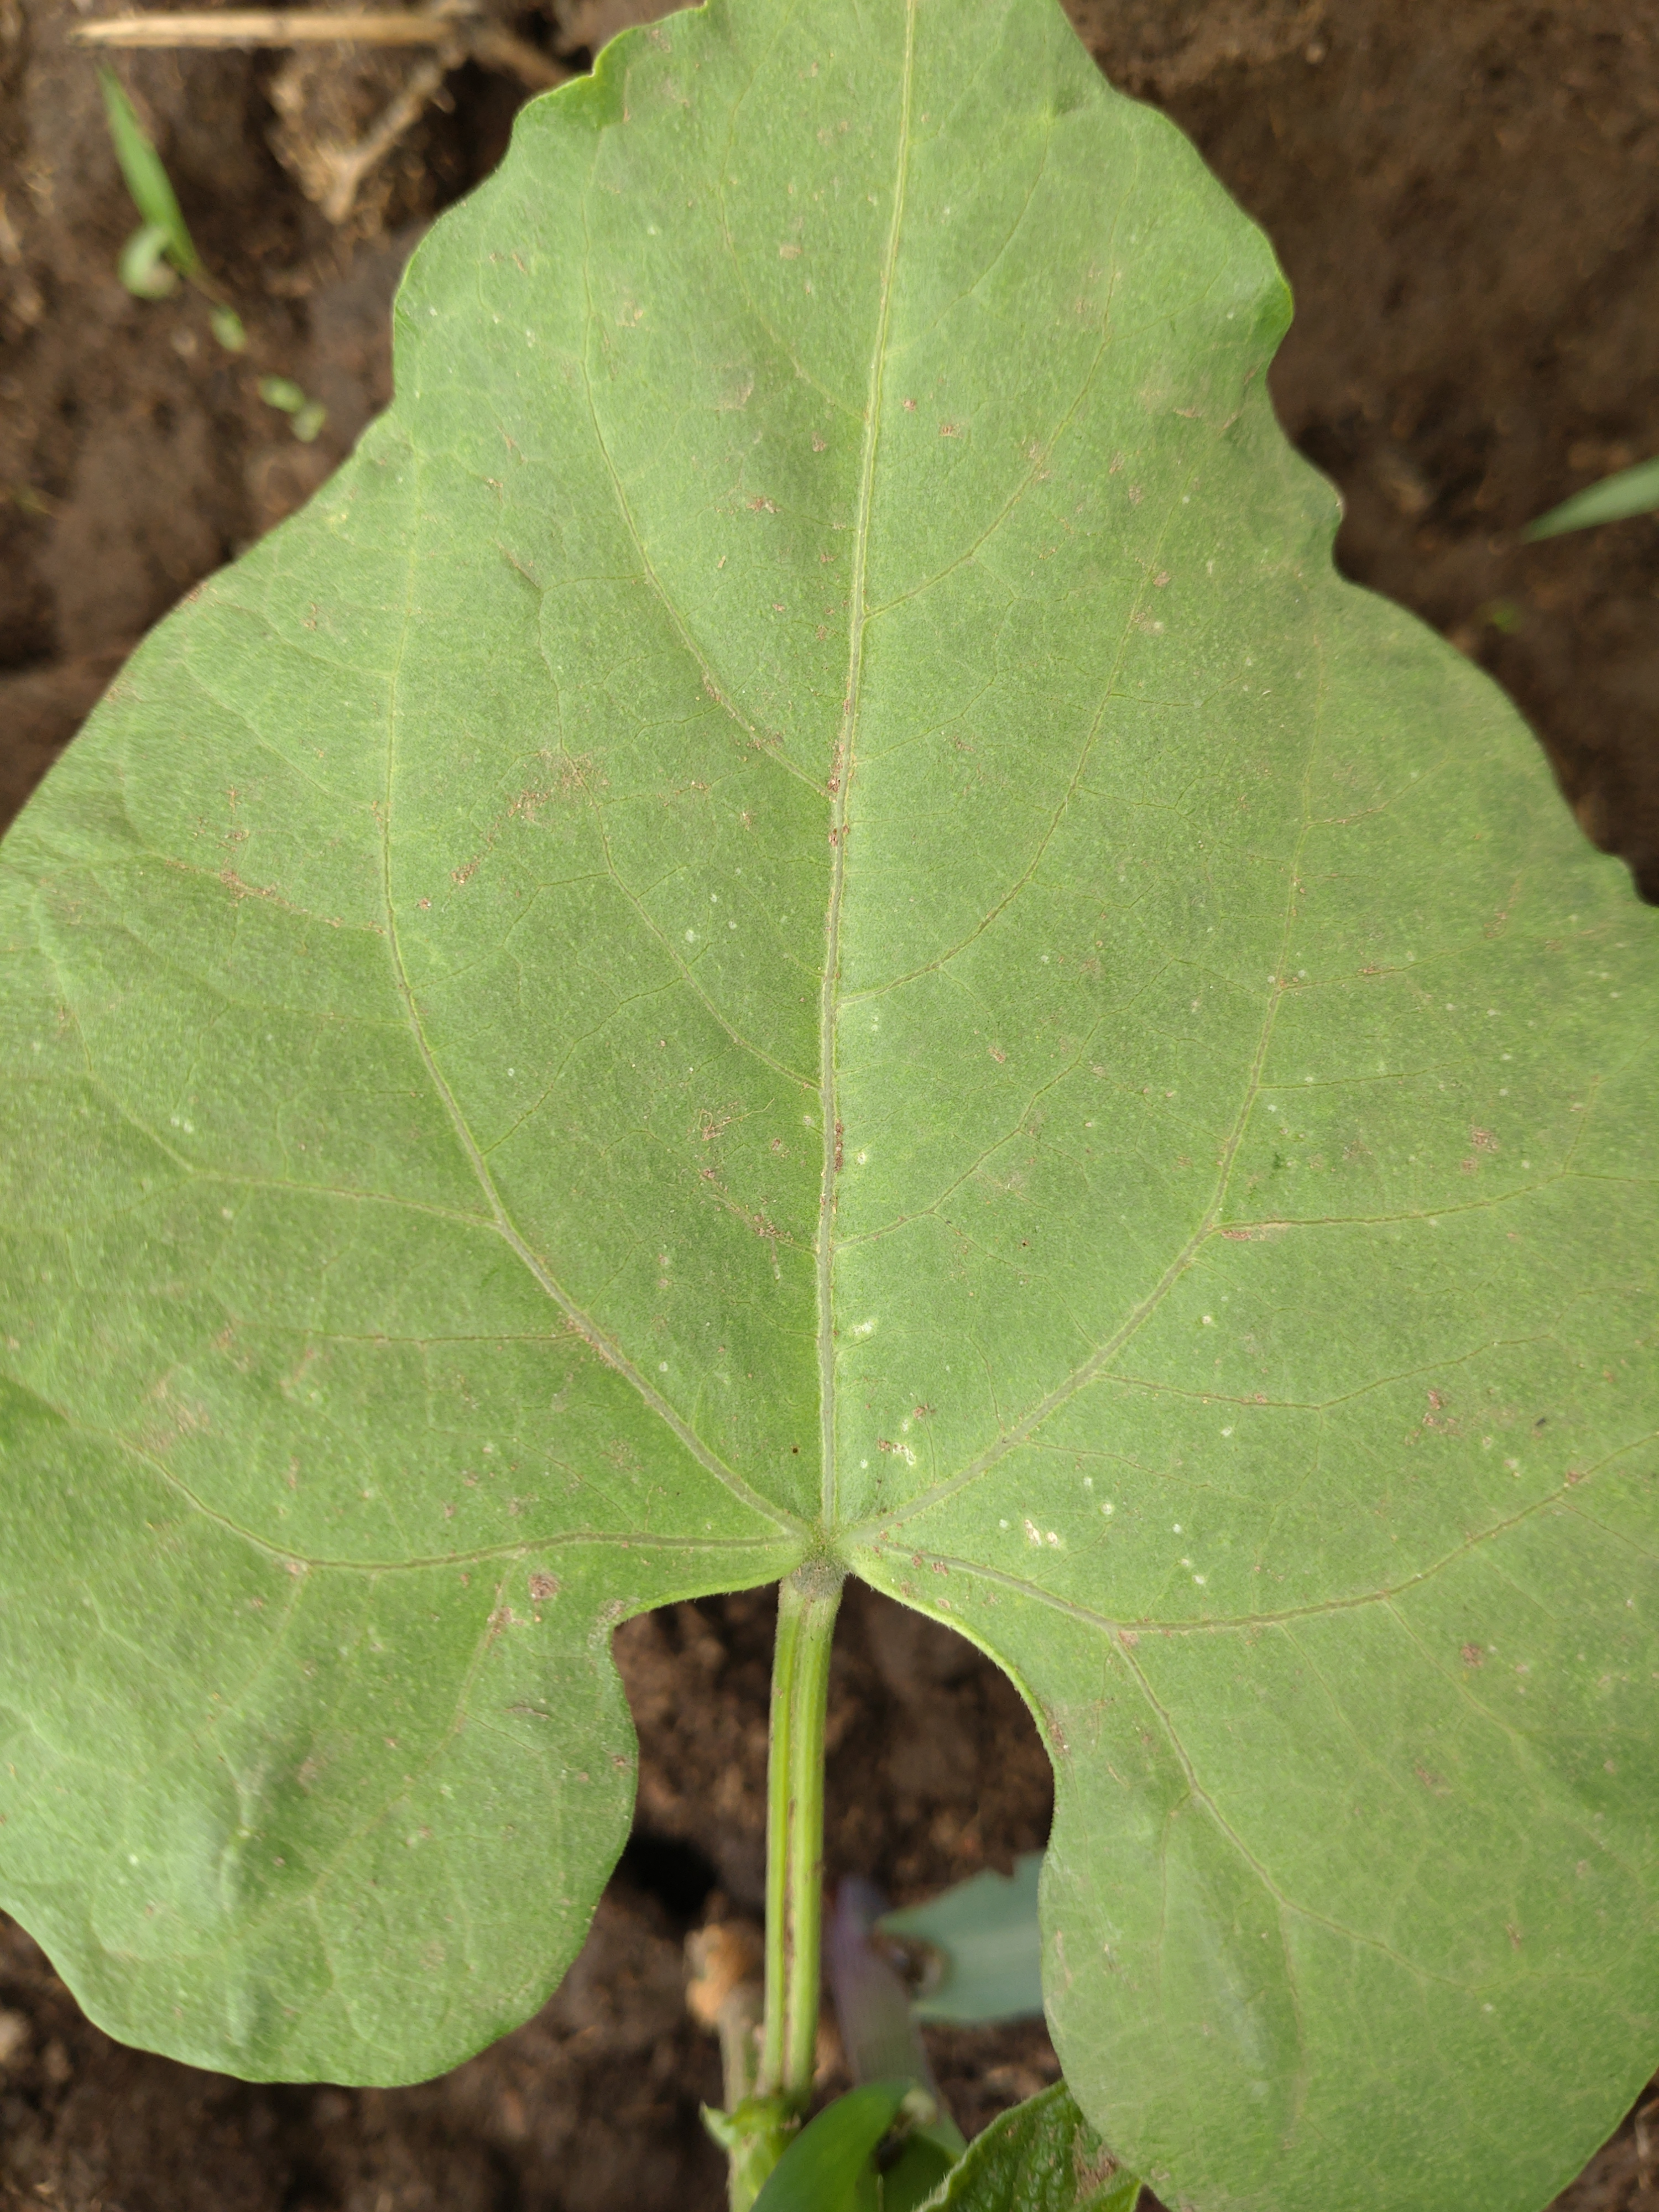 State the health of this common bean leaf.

healthy
